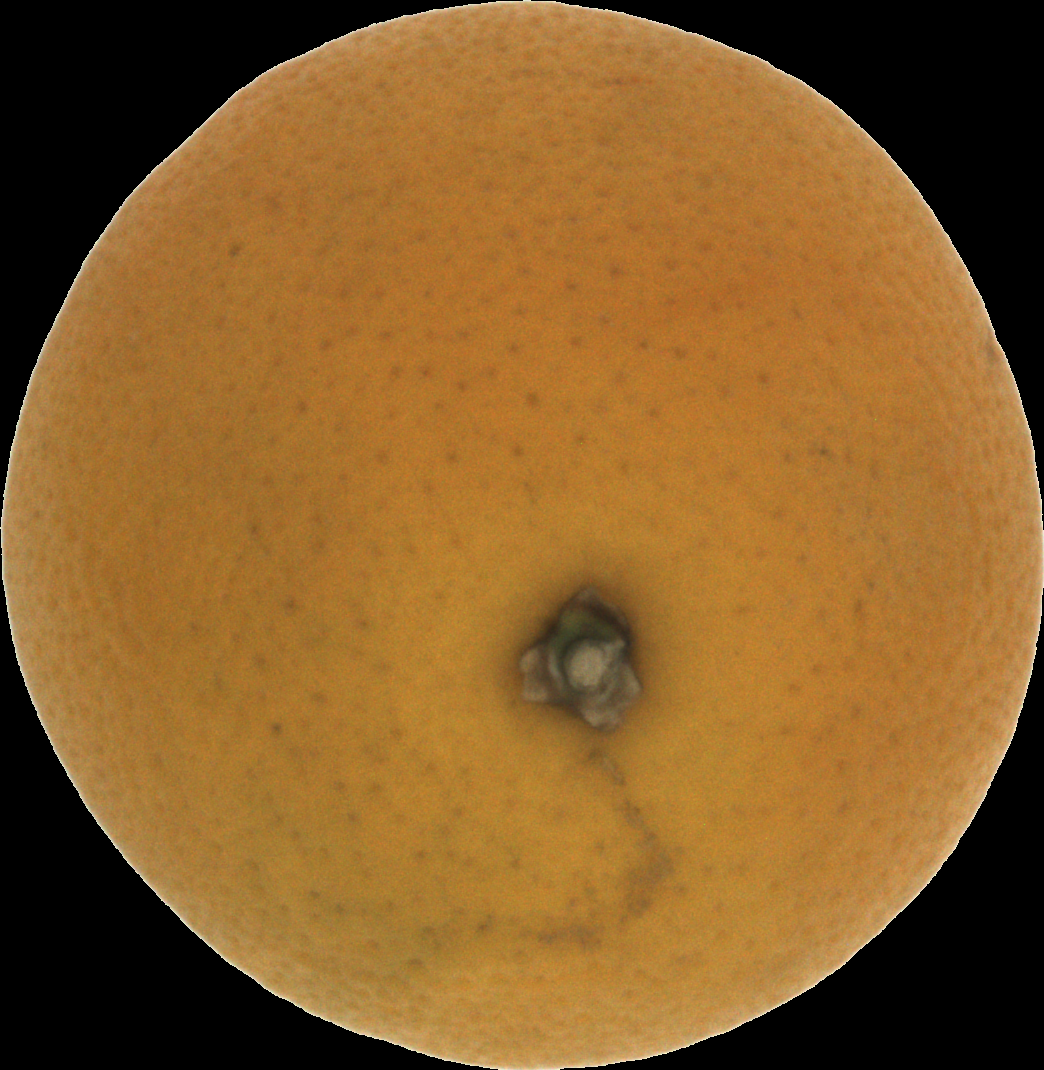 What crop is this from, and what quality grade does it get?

orange, bad
